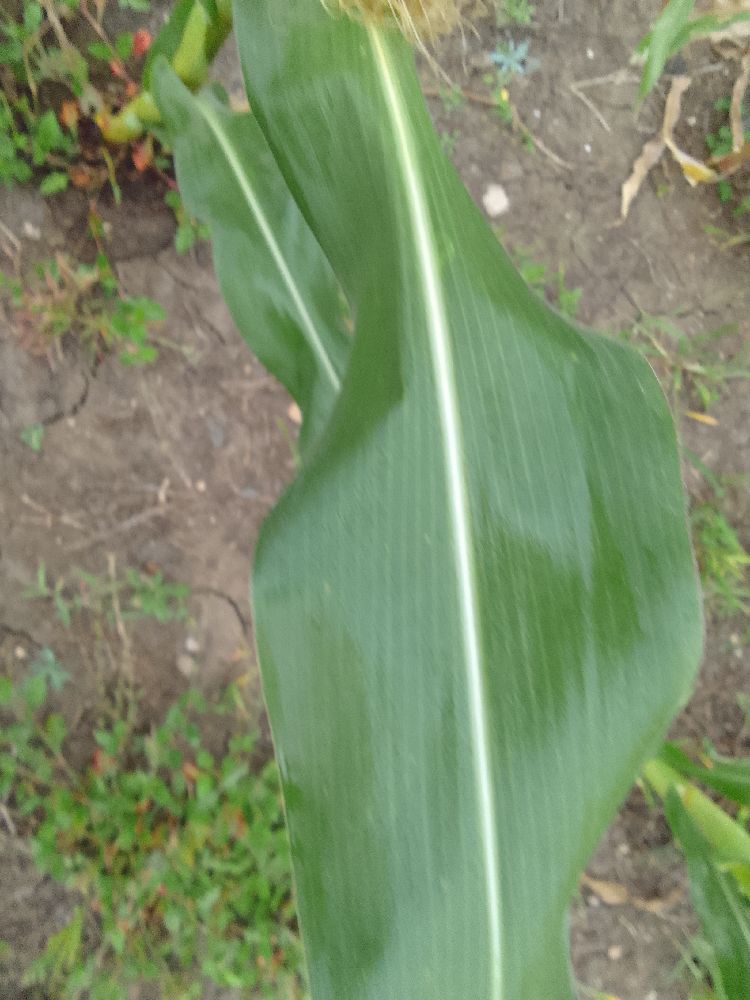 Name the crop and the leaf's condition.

maize, healthy
